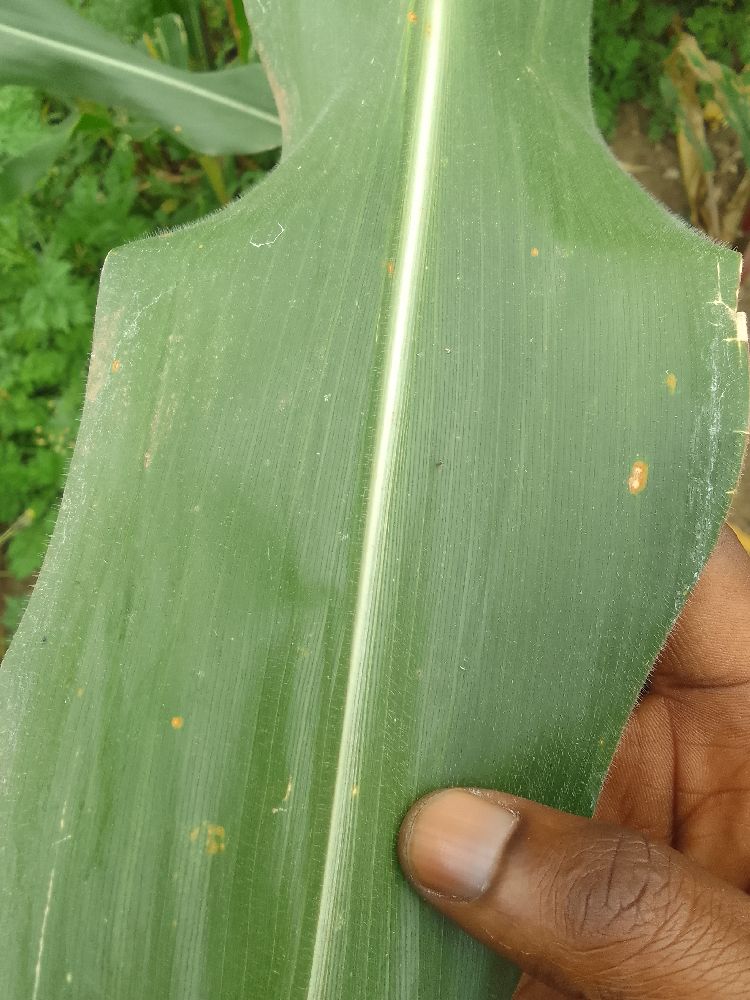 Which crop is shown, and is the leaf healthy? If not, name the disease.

maize, healthy
